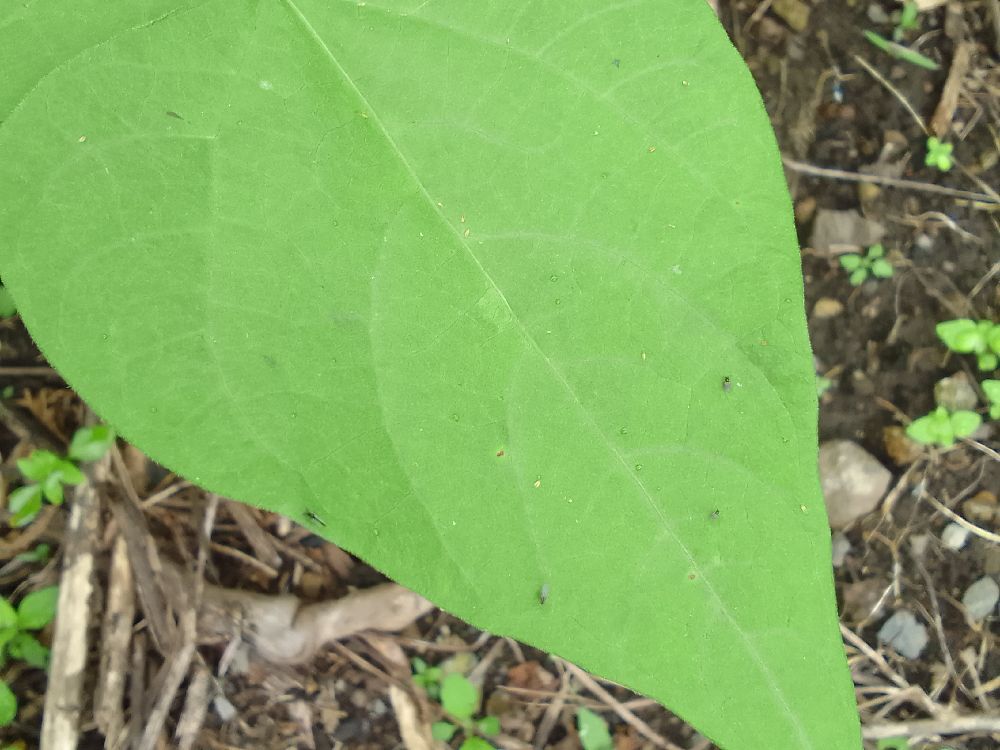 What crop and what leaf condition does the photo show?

common bean, healthy
